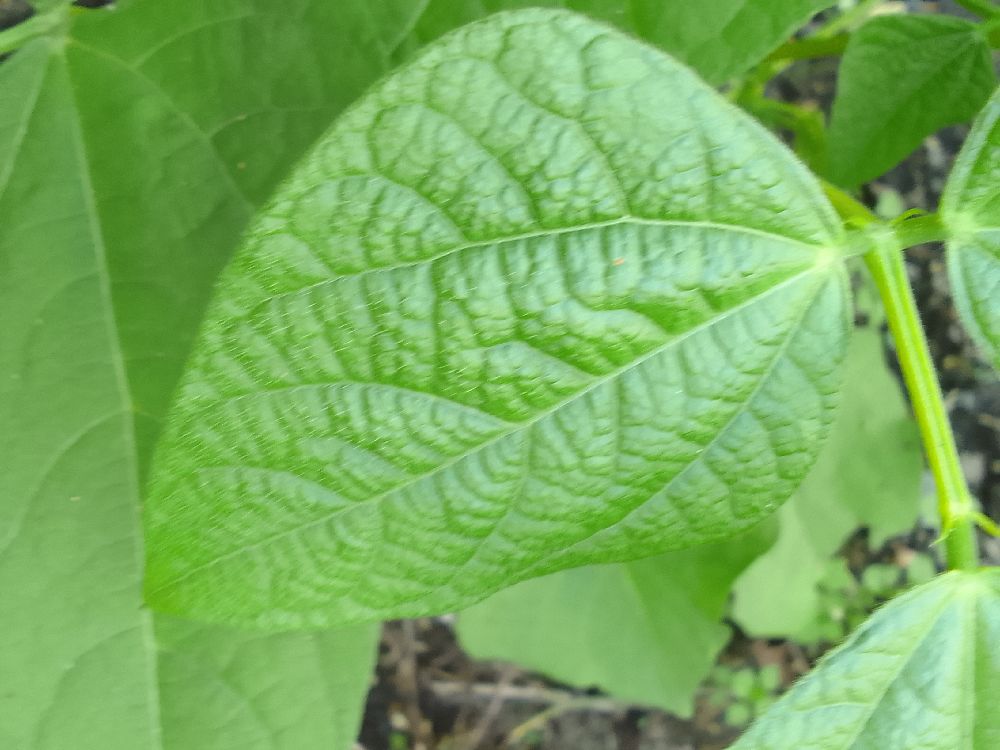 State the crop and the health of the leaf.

common bean, healthy
